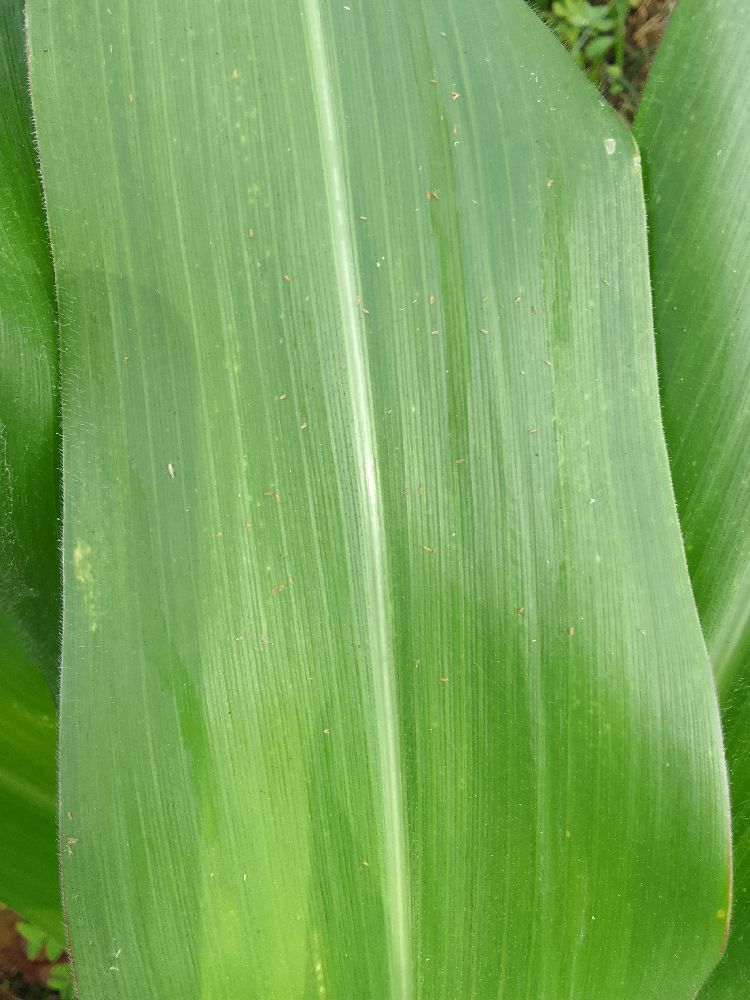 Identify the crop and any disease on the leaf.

maize, healthy
